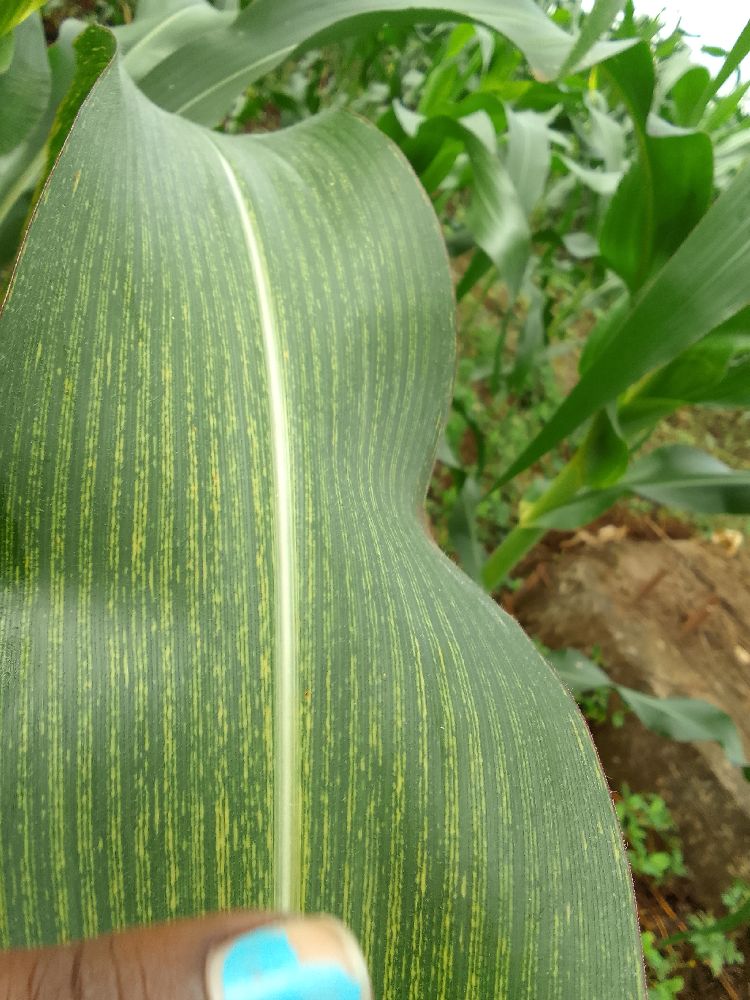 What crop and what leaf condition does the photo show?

maize, maize streak virus
